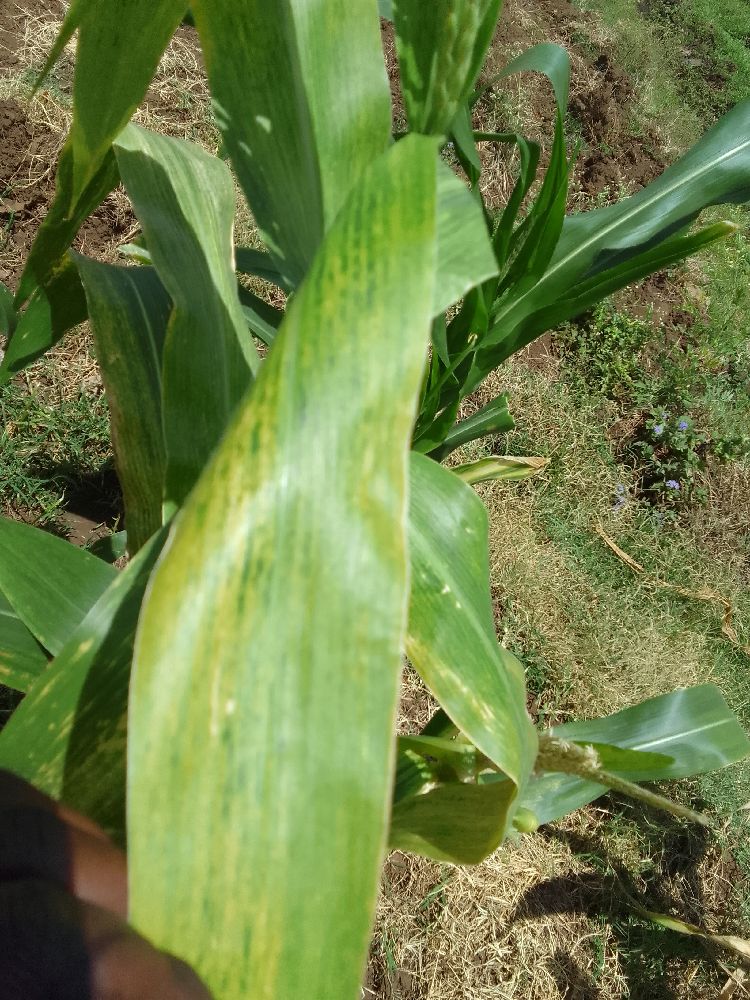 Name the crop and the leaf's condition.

maize, maize lethal necrosis
